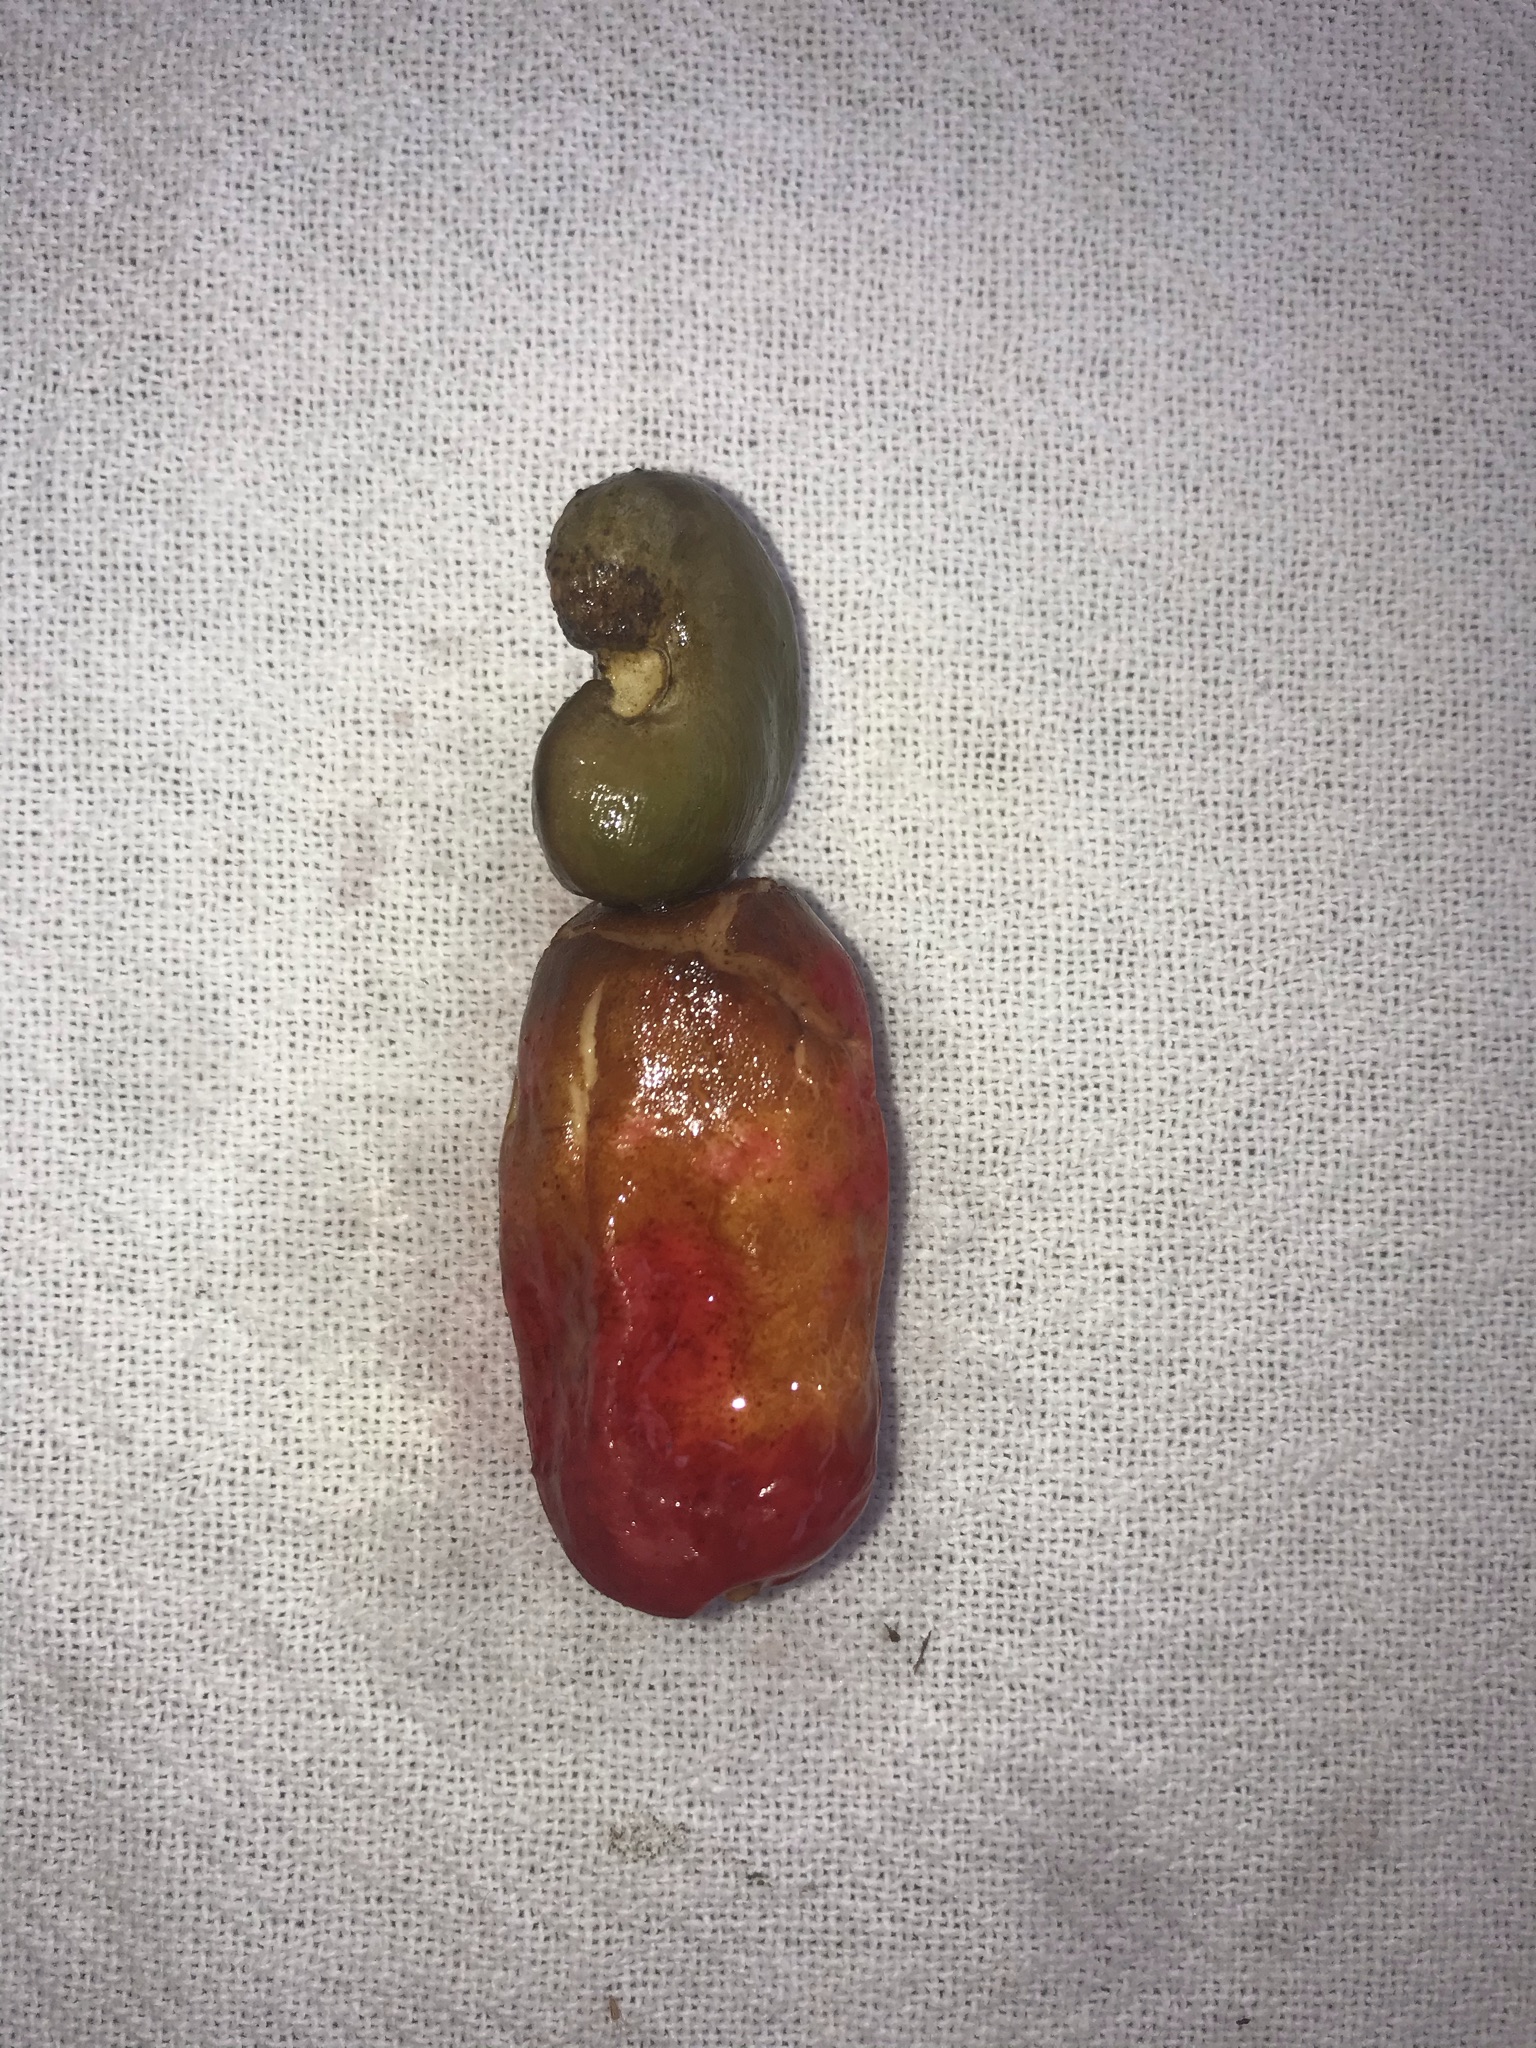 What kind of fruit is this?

caju vermelho
